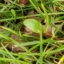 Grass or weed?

grass
